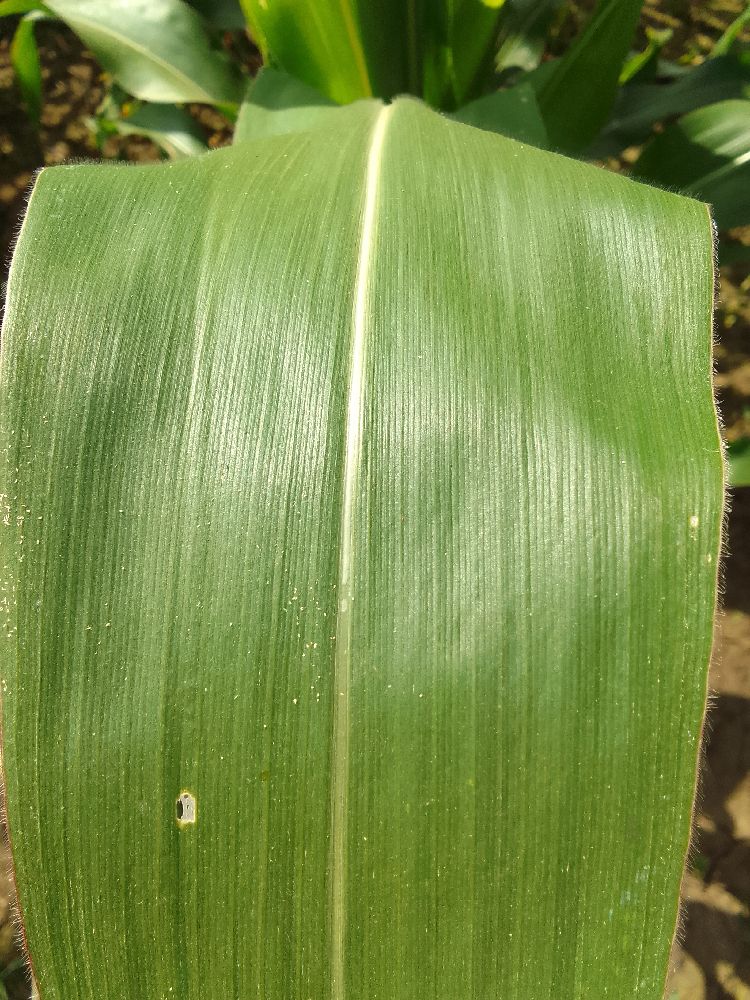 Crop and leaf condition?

maize, healthy
